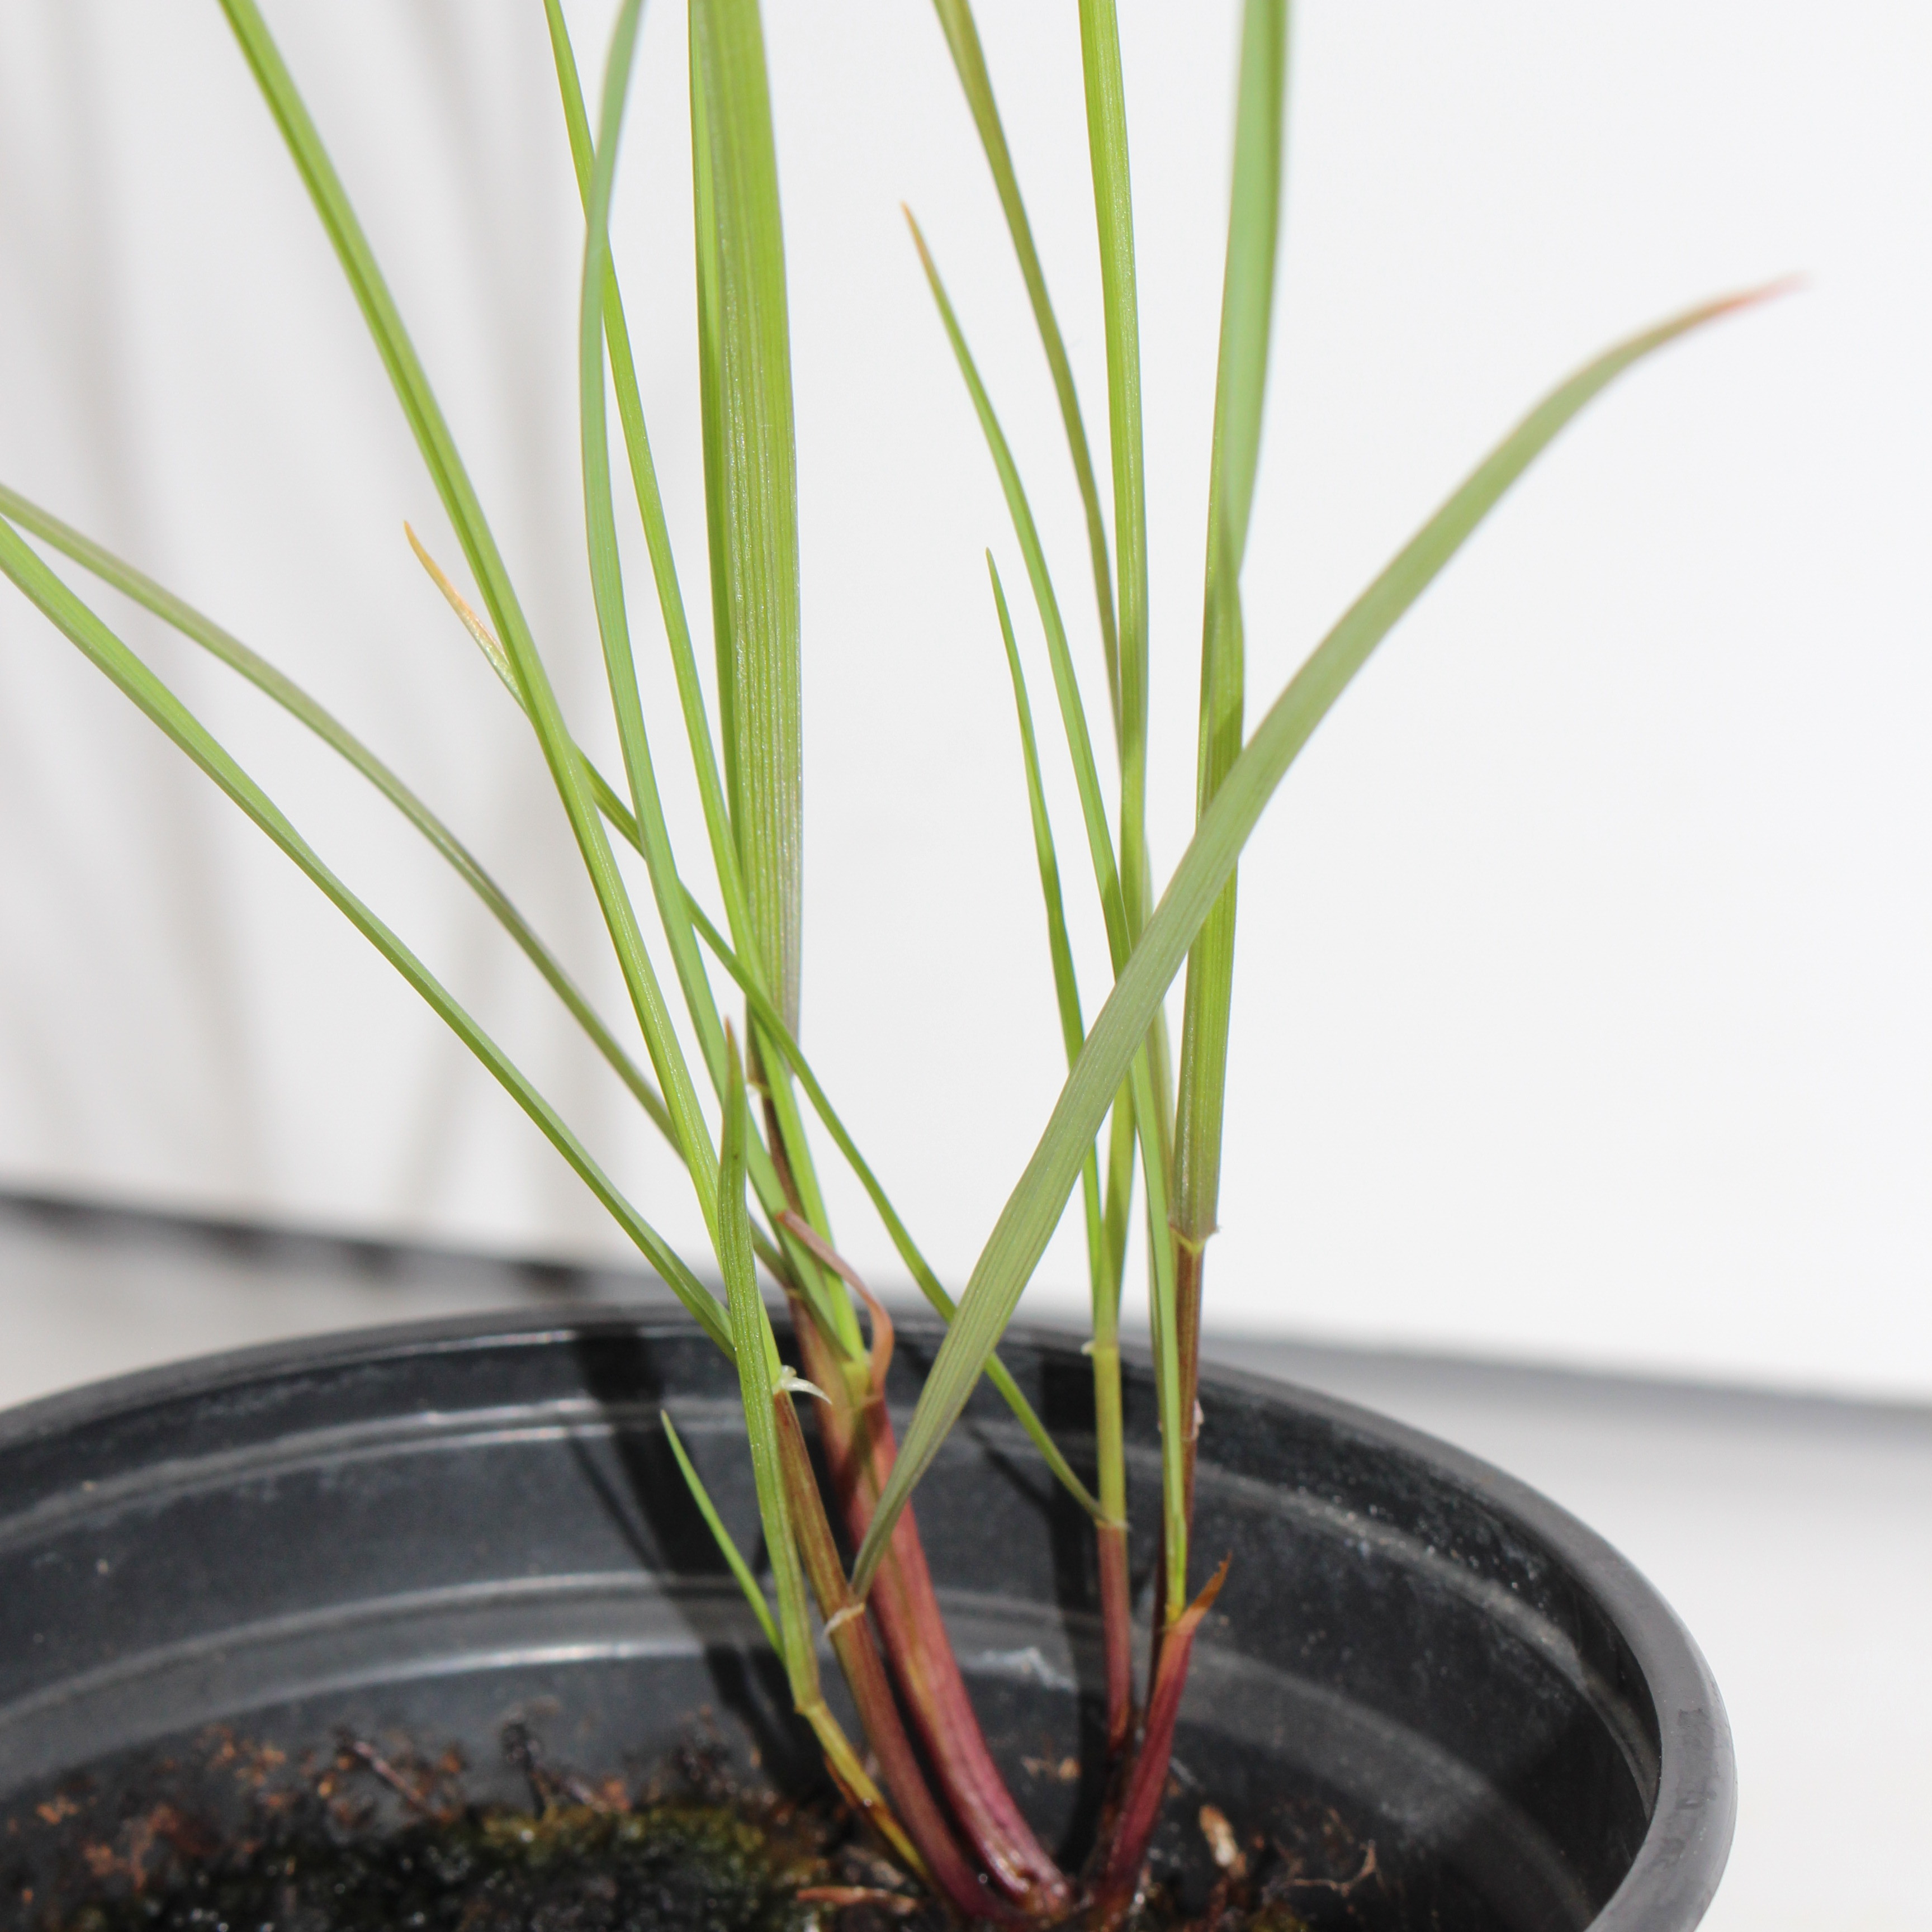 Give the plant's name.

Lolium multiflorum
